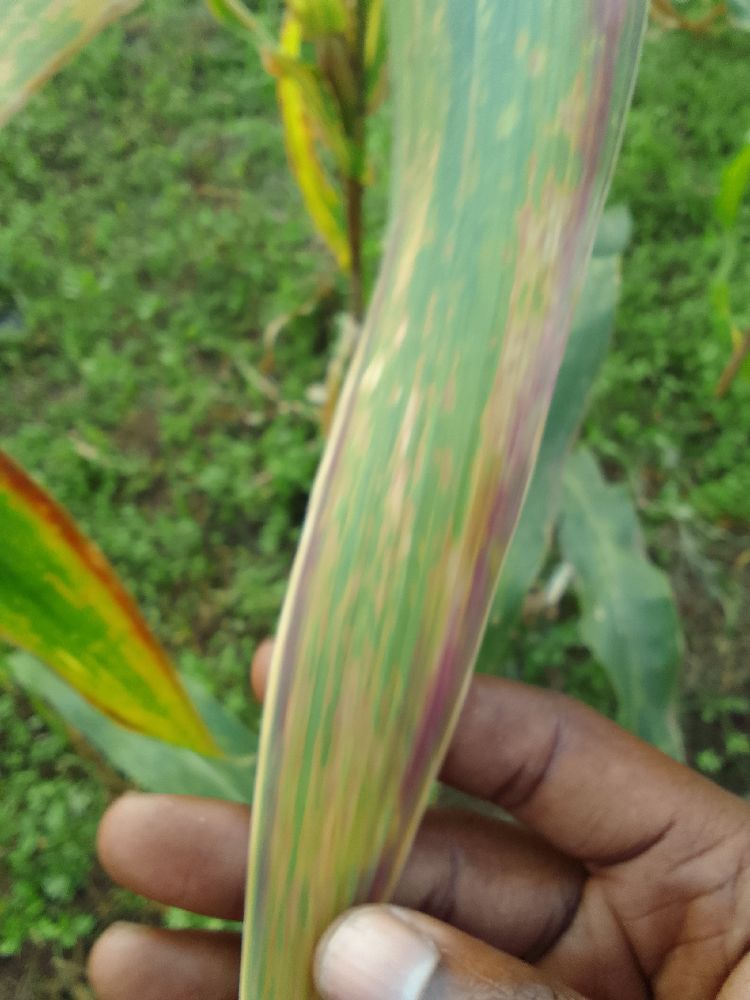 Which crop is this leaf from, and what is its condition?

maize, maize lethal necrosis
